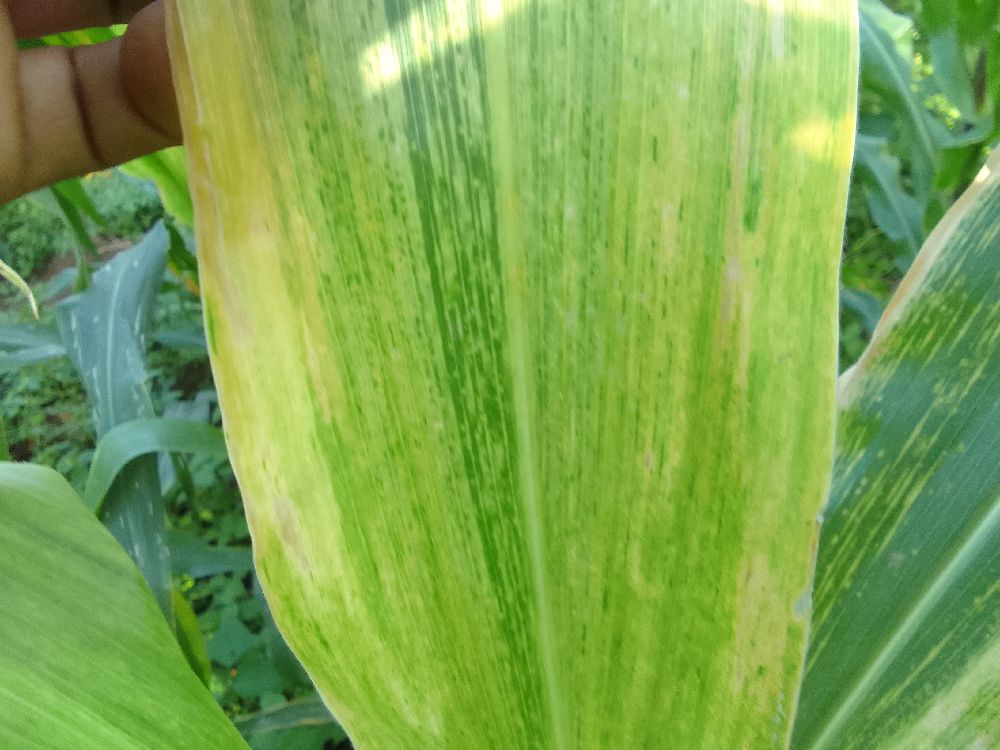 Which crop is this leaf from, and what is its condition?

maize, maize lethal necrosis
